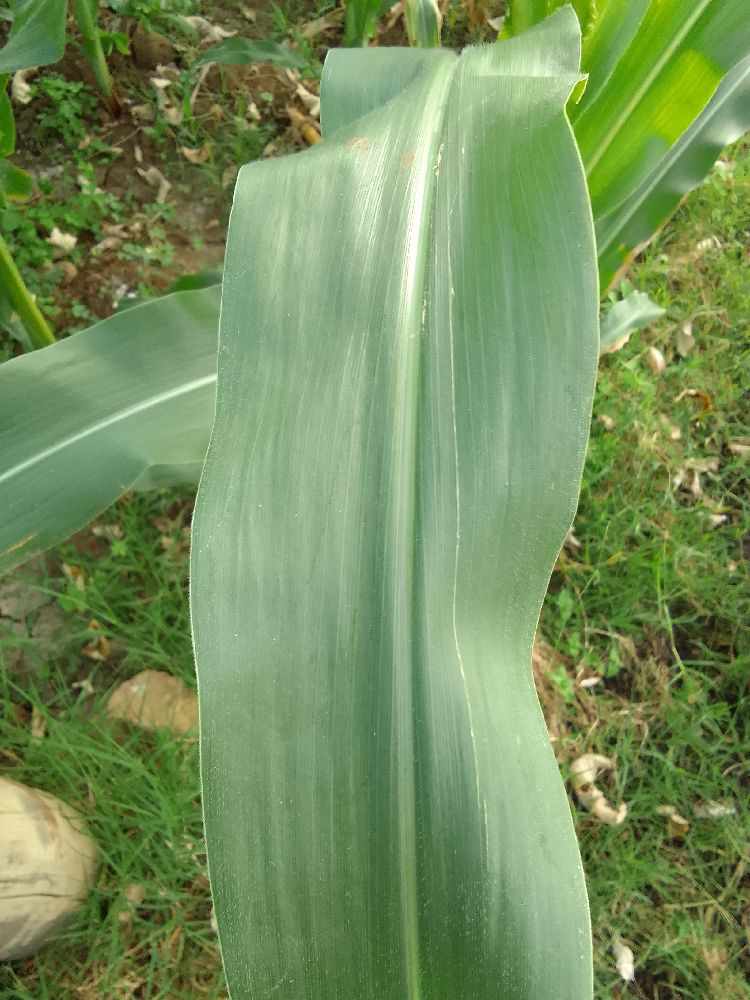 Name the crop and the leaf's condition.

maize, healthy
